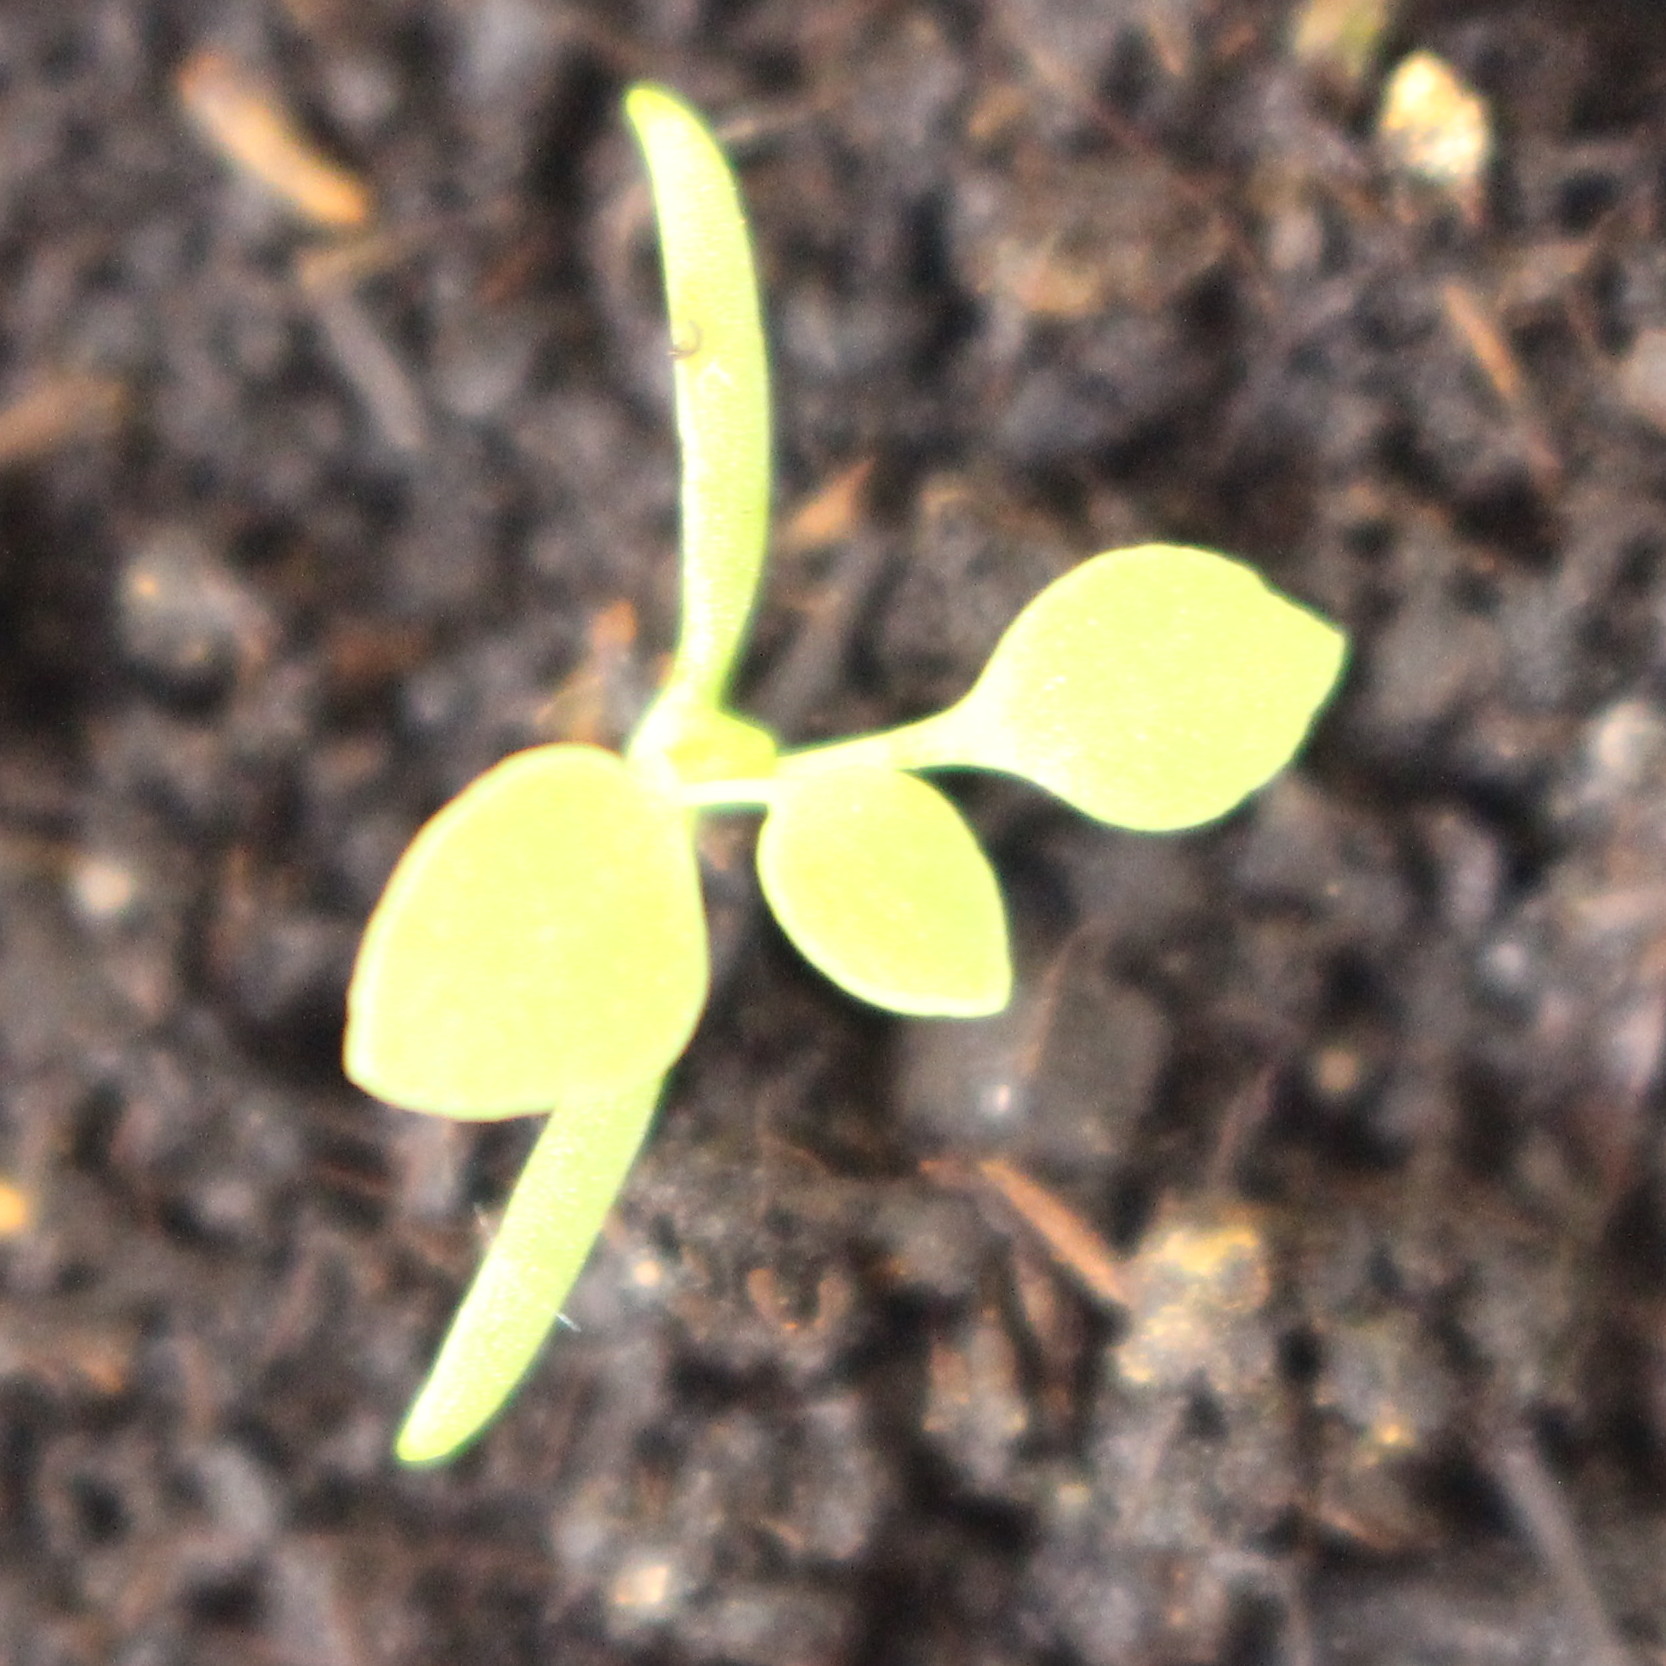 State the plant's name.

Papaver rhoeas
